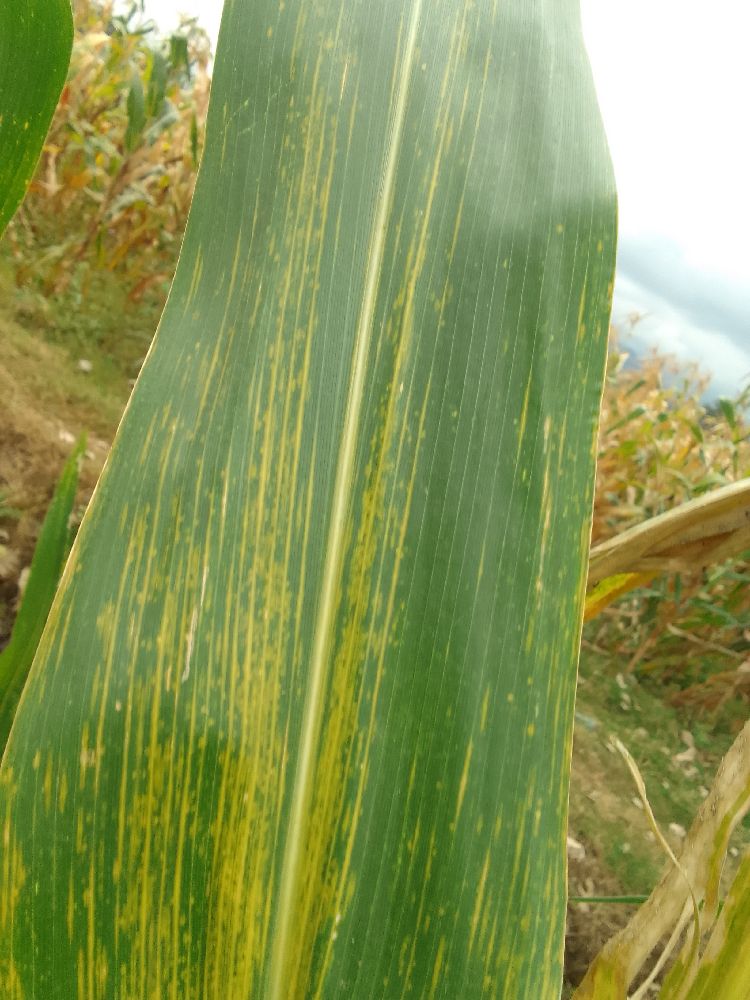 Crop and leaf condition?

maize, maize lethal necrosis
